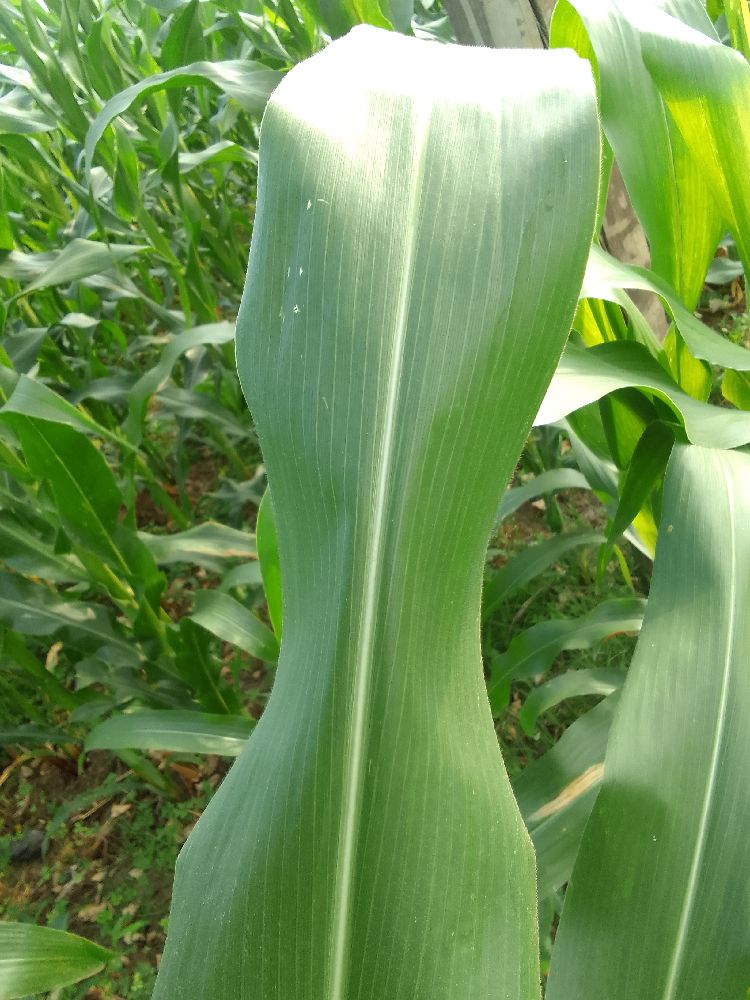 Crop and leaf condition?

maize, healthy
